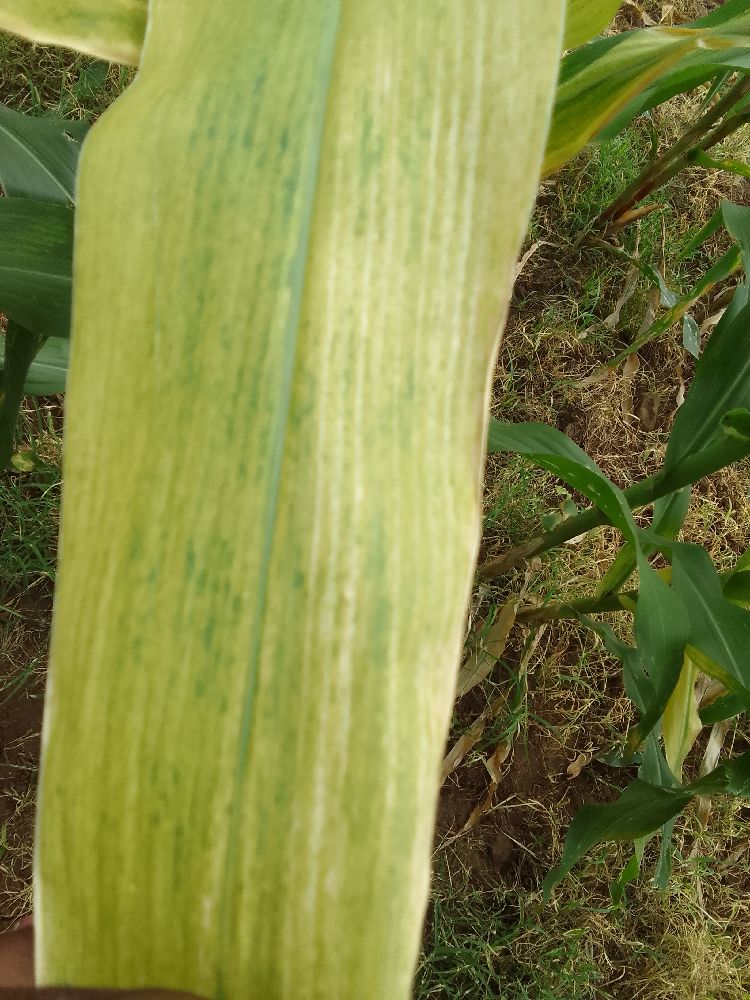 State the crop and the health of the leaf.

maize, maize lethal necrosis
